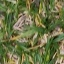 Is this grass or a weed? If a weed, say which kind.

grass
